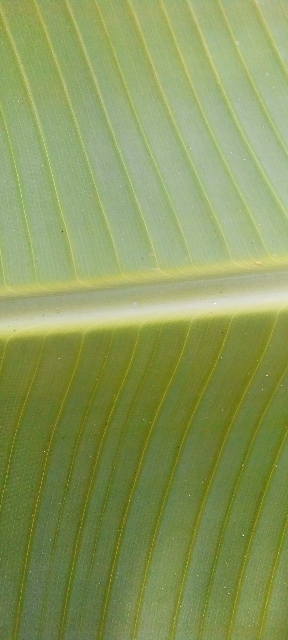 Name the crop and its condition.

banana, healthy
